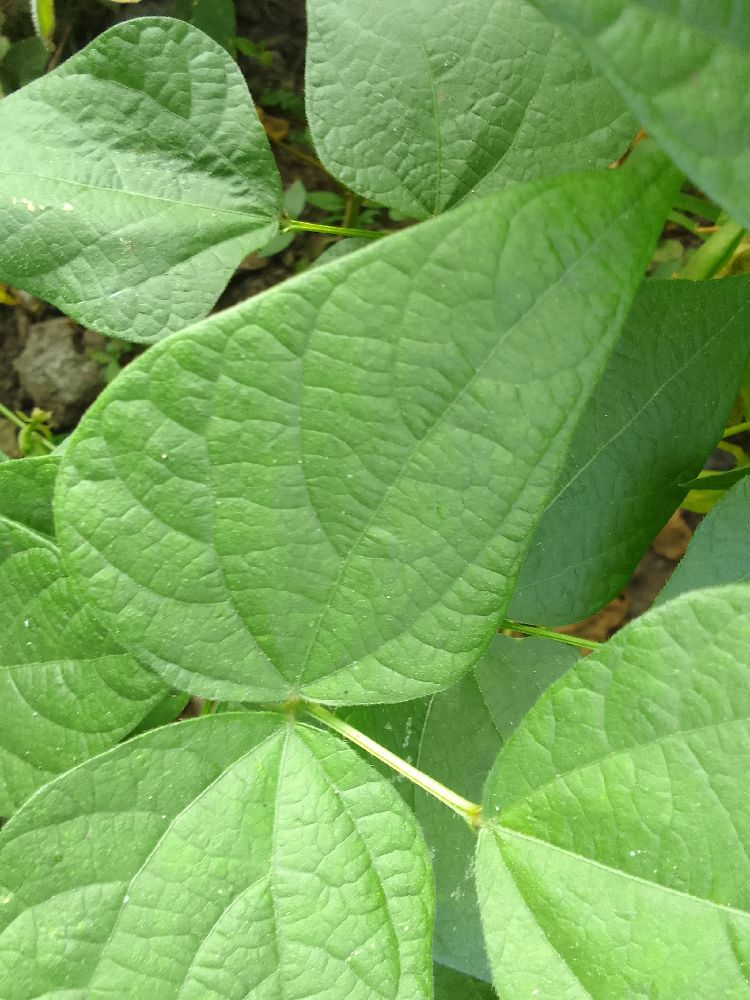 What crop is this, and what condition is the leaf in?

common bean, healthy
